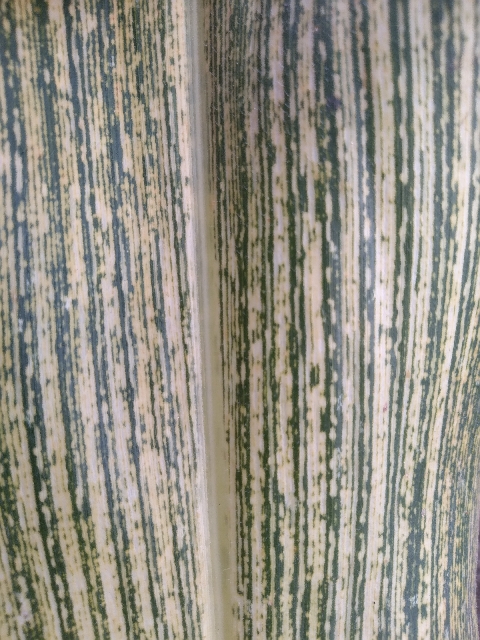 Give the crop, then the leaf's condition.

maize, maize streak virus
